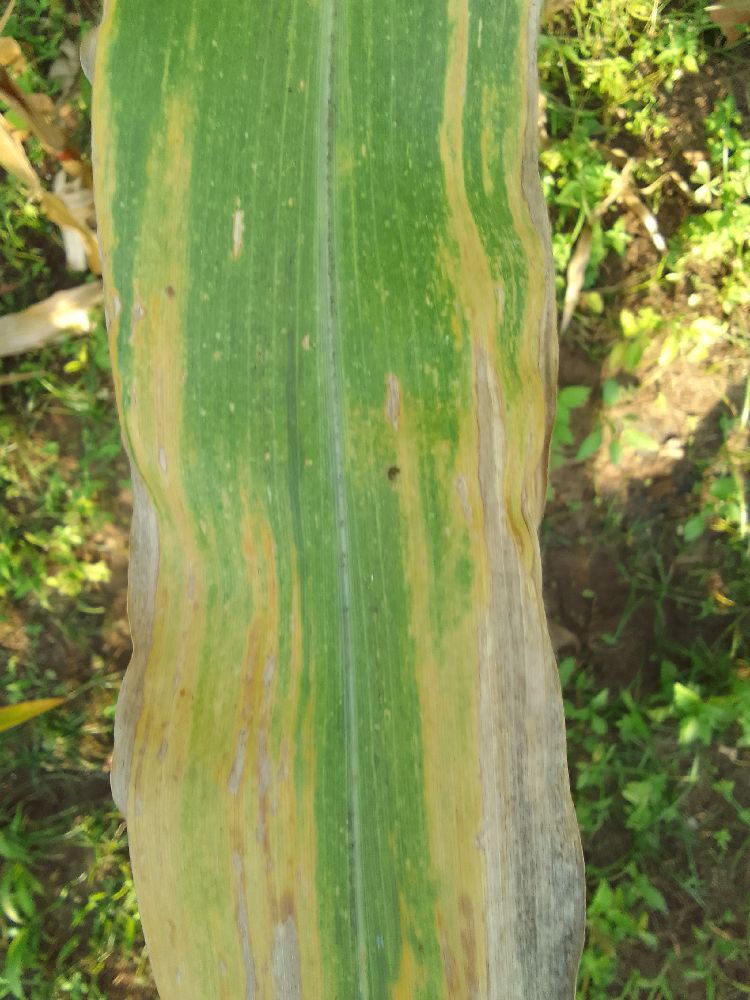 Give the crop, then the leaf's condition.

maize, maize lethal necrosis
